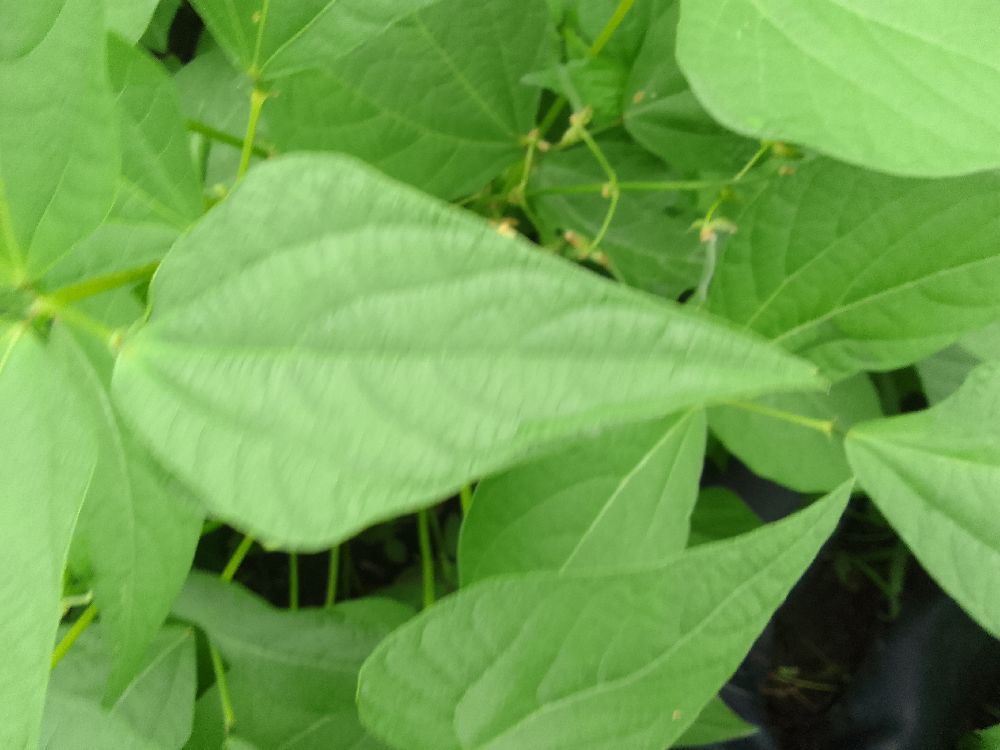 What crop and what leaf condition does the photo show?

common bean, healthy
